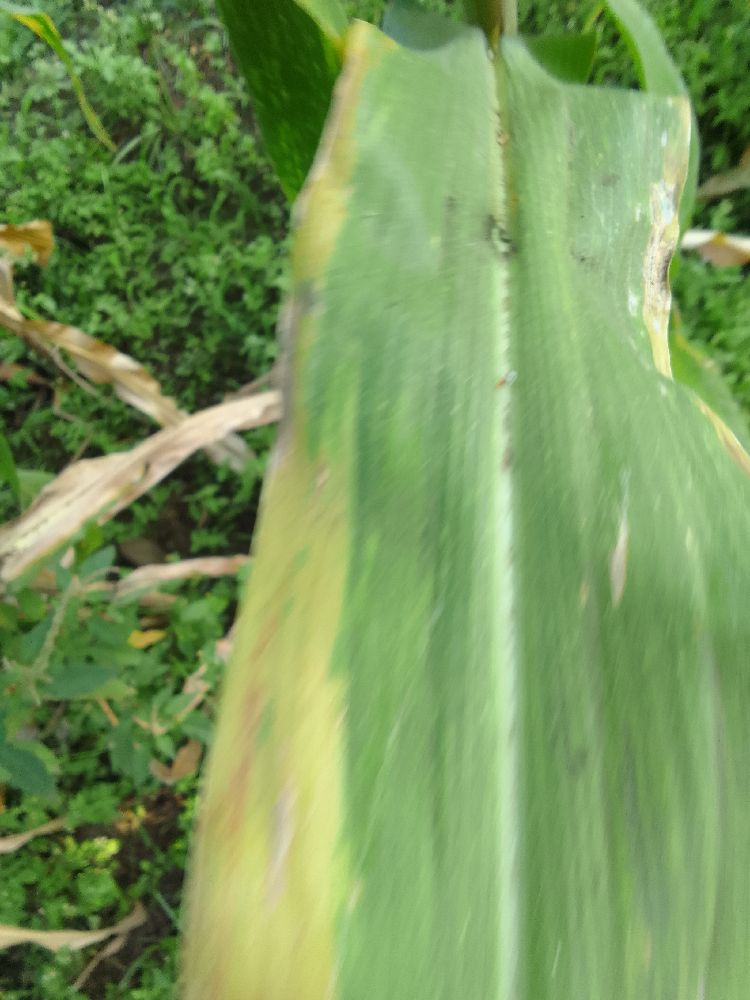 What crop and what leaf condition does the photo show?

maize, maize lethal necrosis
